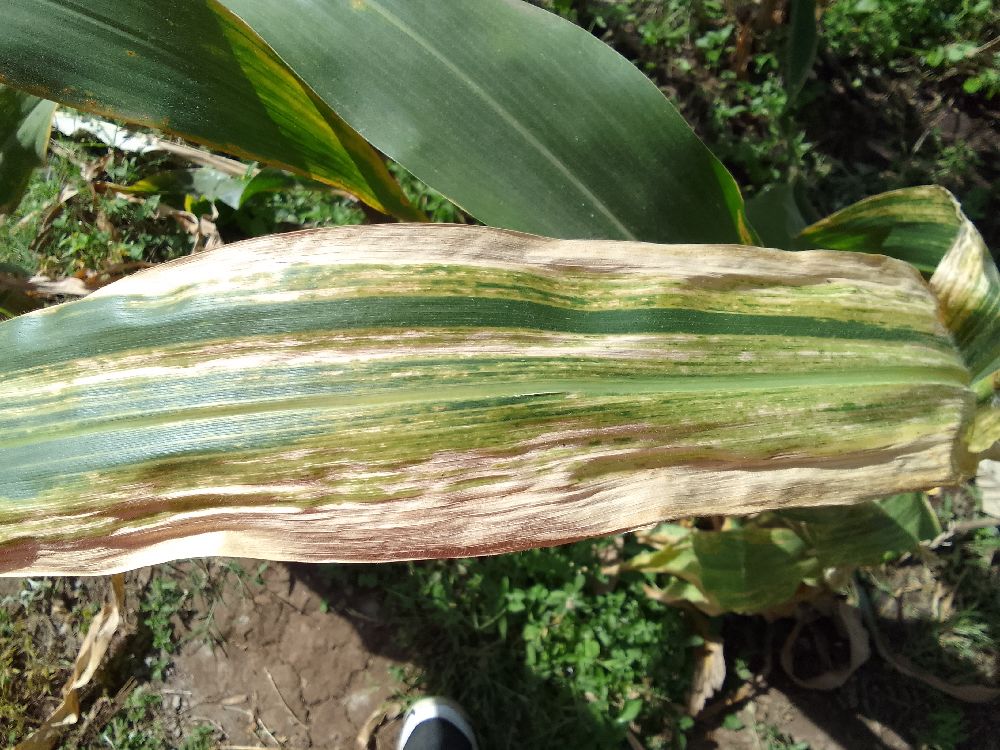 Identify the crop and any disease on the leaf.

maize, maize lethal necrosis
